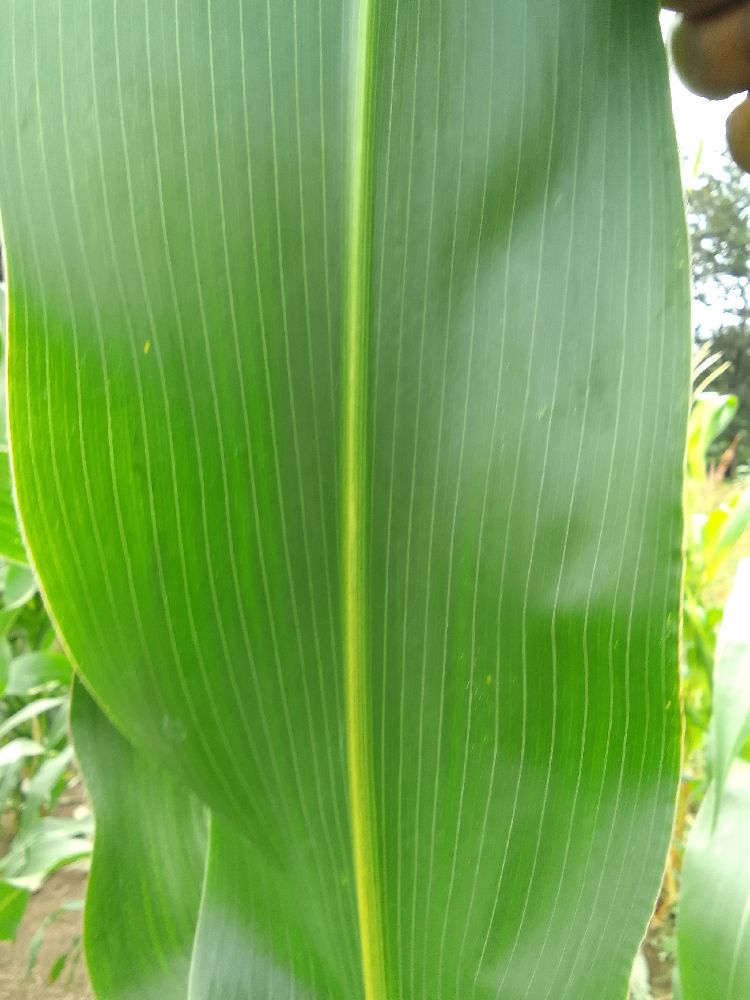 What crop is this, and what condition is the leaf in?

maize, healthy
